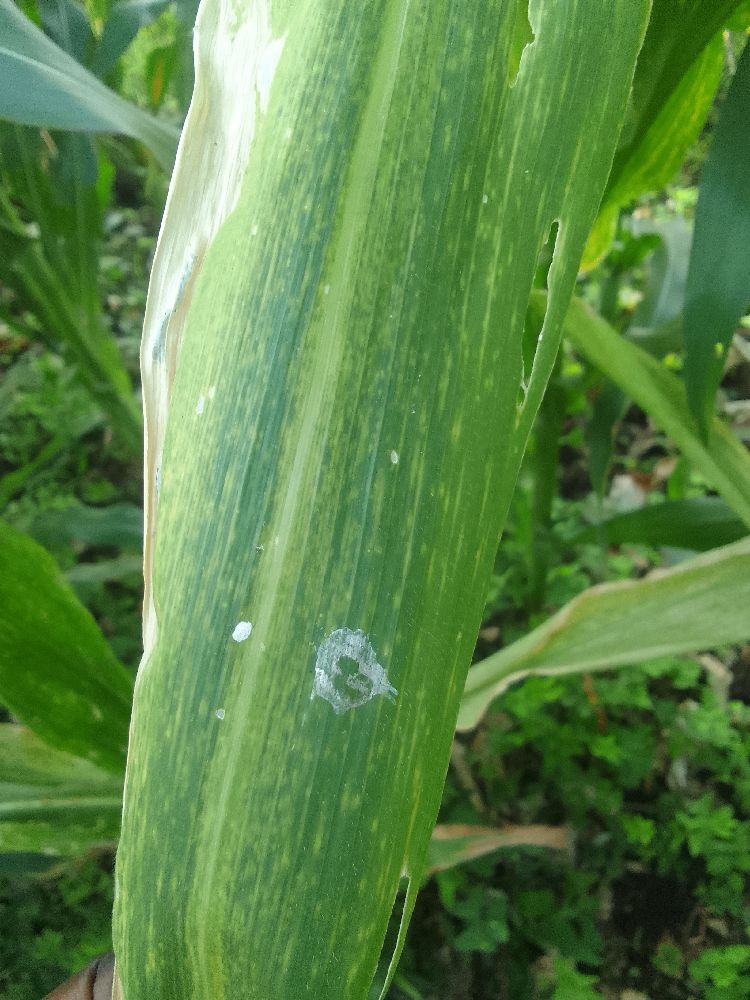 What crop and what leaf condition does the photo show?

maize, maize lethal necrosis
